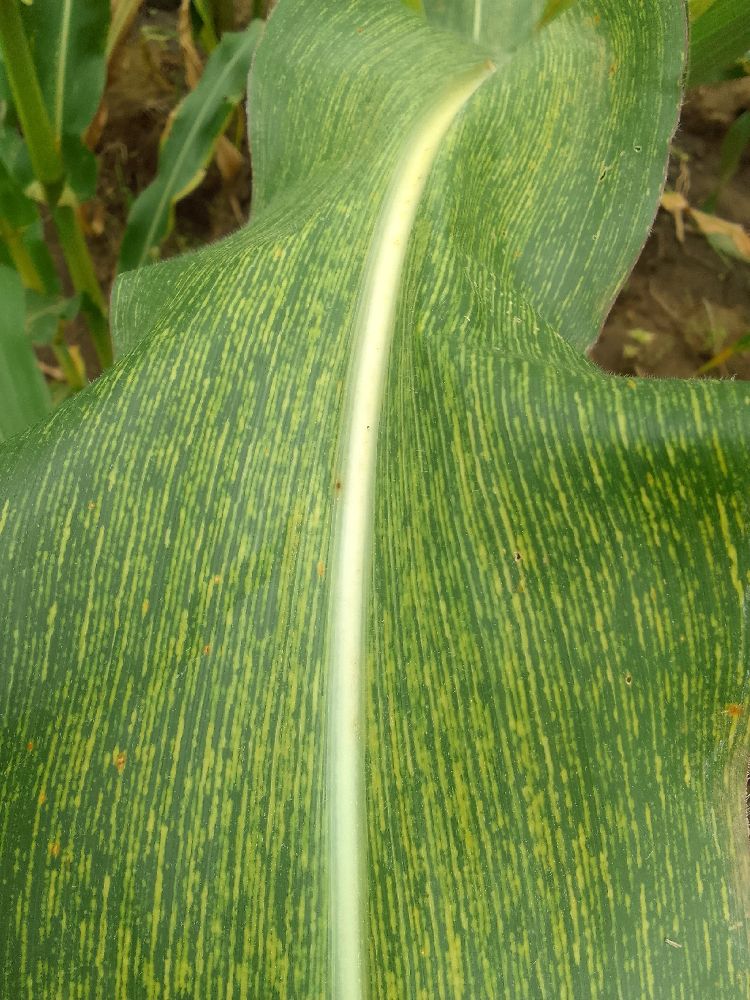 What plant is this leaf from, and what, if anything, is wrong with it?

maize, maize streak virus
